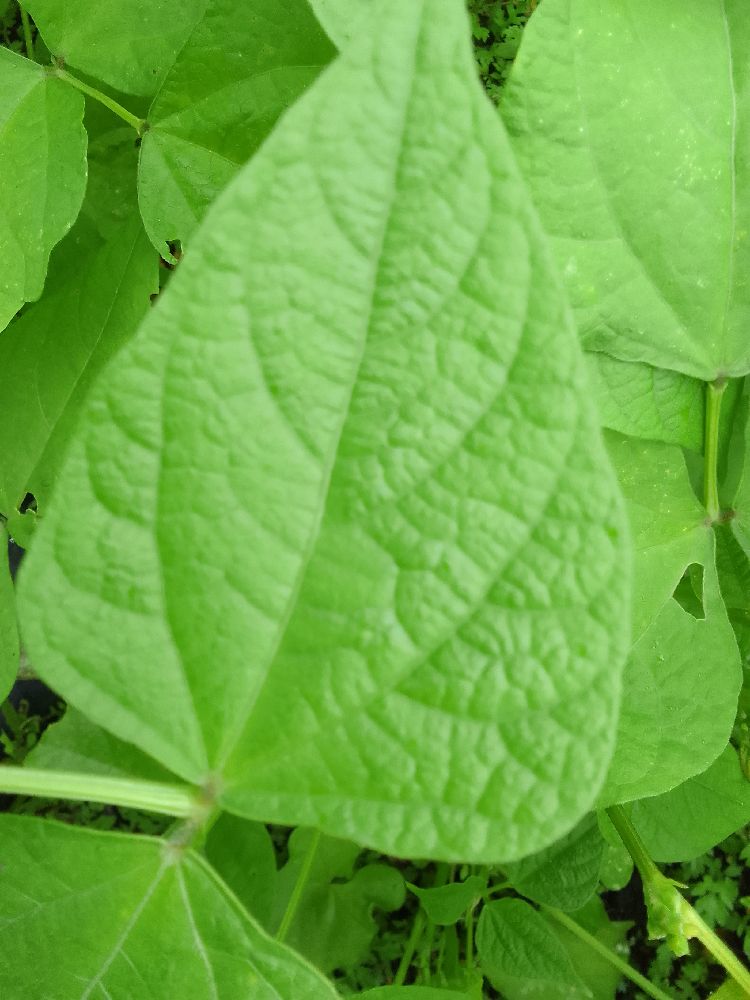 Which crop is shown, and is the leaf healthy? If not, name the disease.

common bean, healthy
